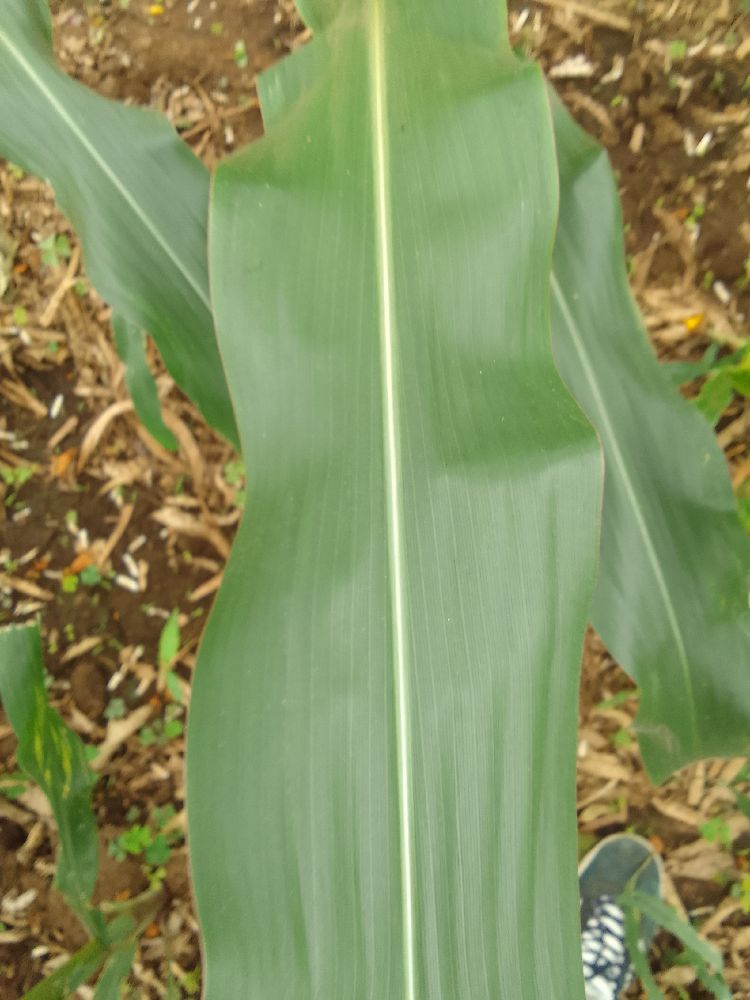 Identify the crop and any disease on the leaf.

maize, healthy
